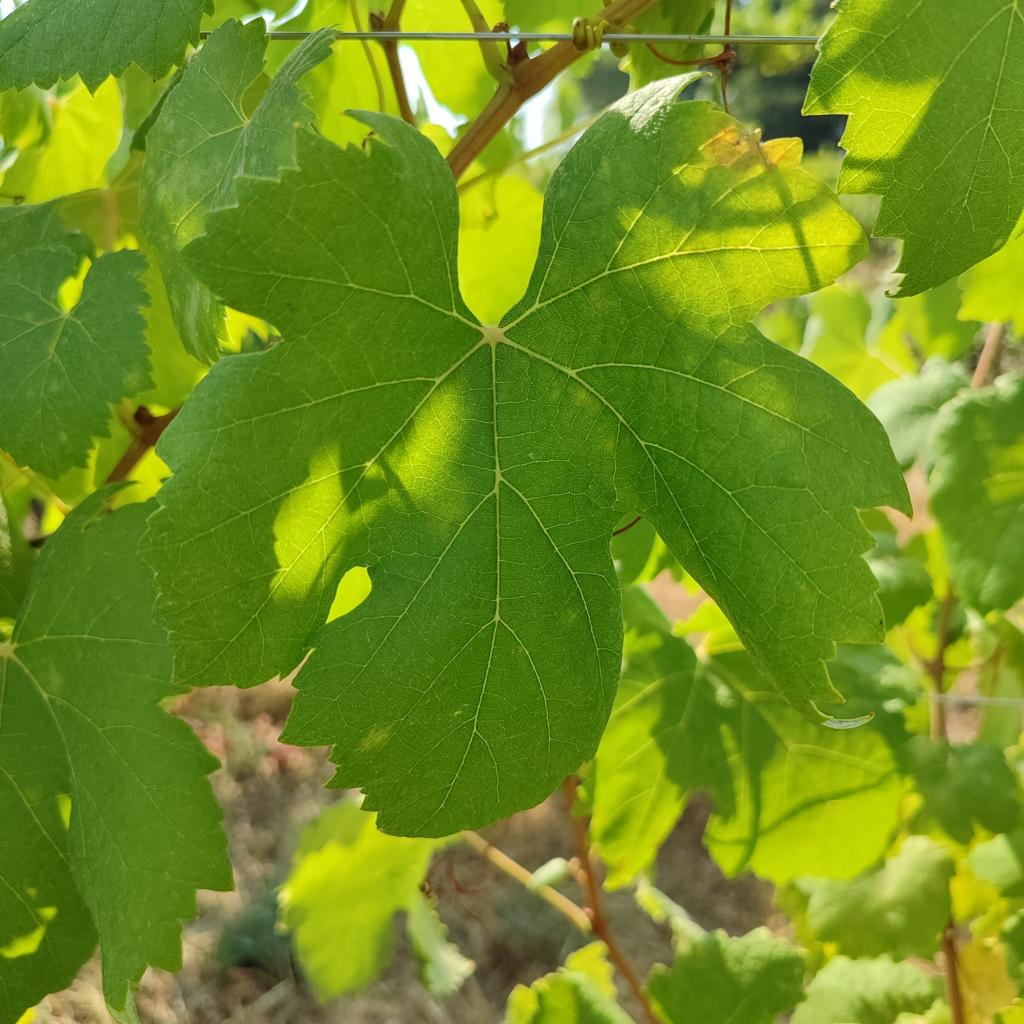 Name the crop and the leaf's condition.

grapevine, healthy
